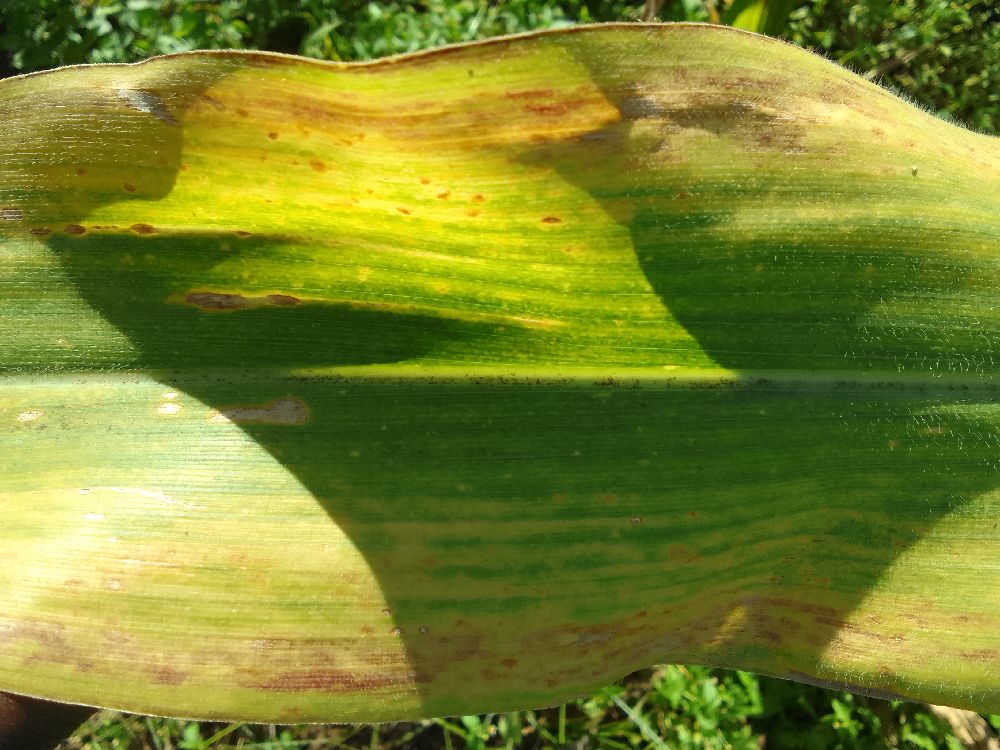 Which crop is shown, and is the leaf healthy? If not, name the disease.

maize, maize lethal necrosis
